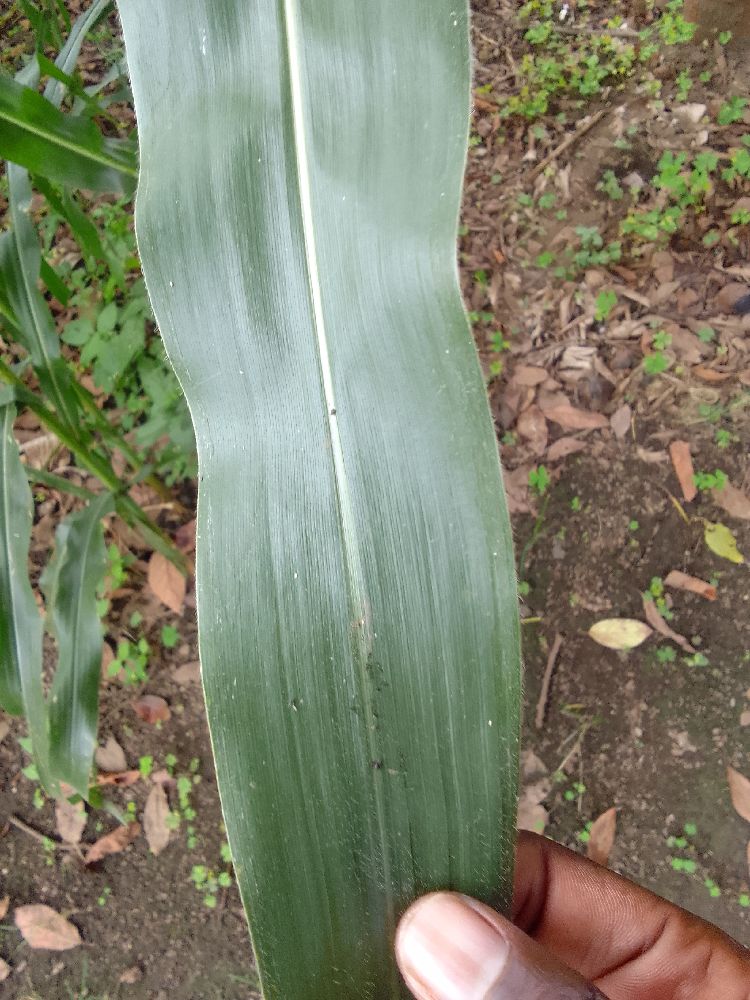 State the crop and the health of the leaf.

maize, healthy
